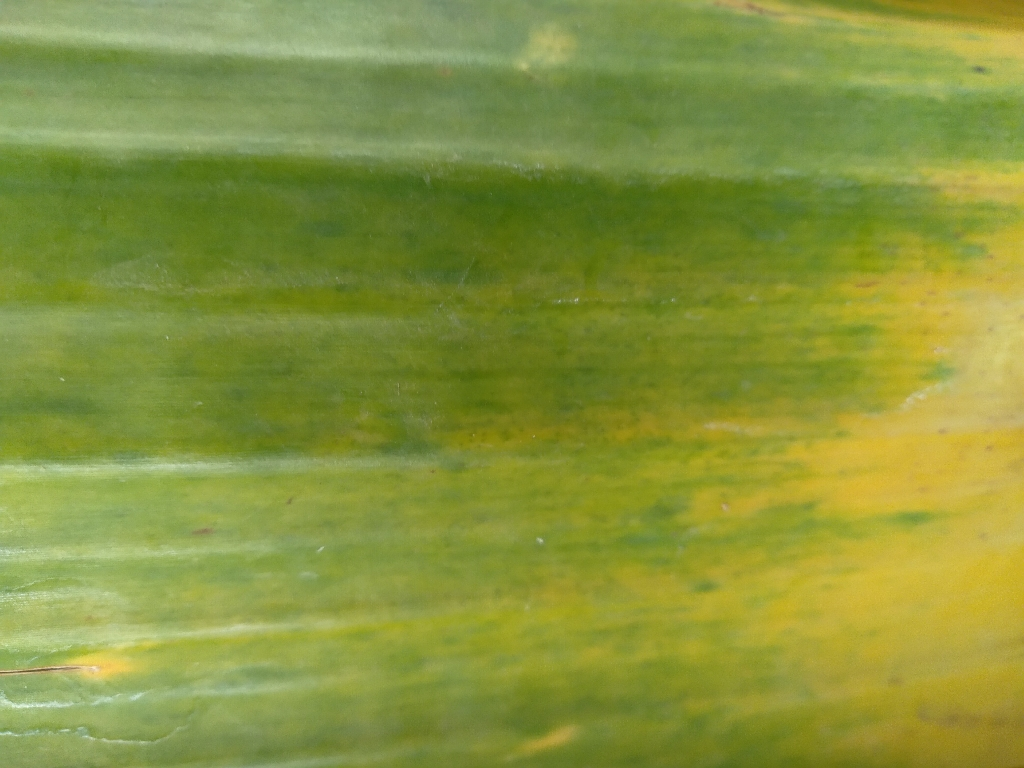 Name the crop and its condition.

banana, fusarium wilt race 1
